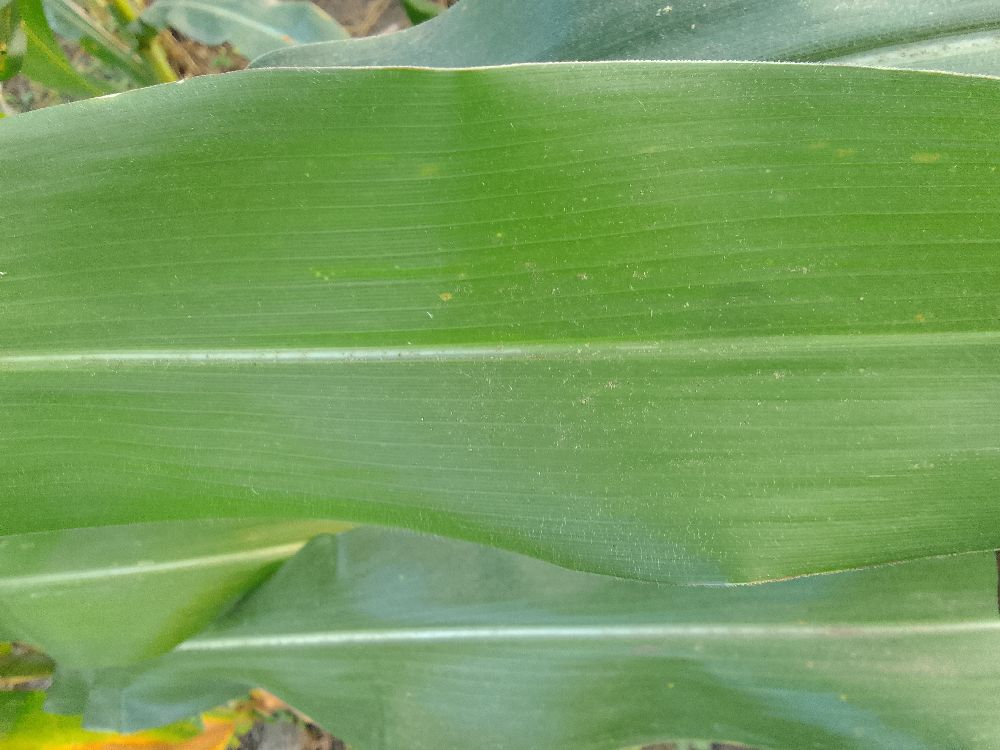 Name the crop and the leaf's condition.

maize, healthy
